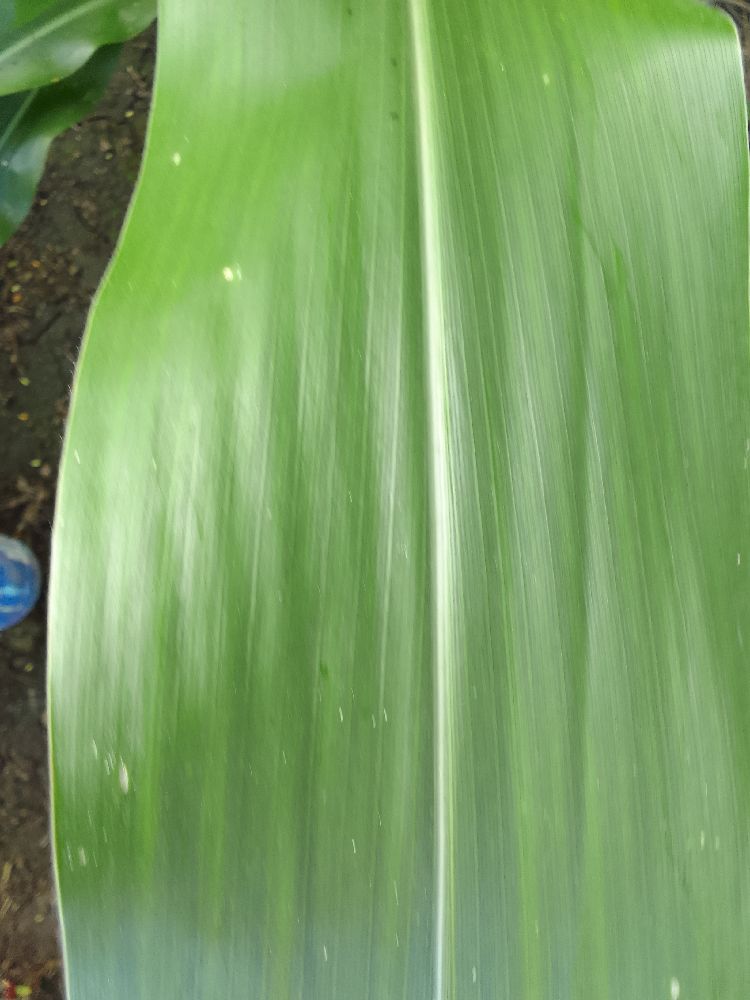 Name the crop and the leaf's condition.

maize, healthy
